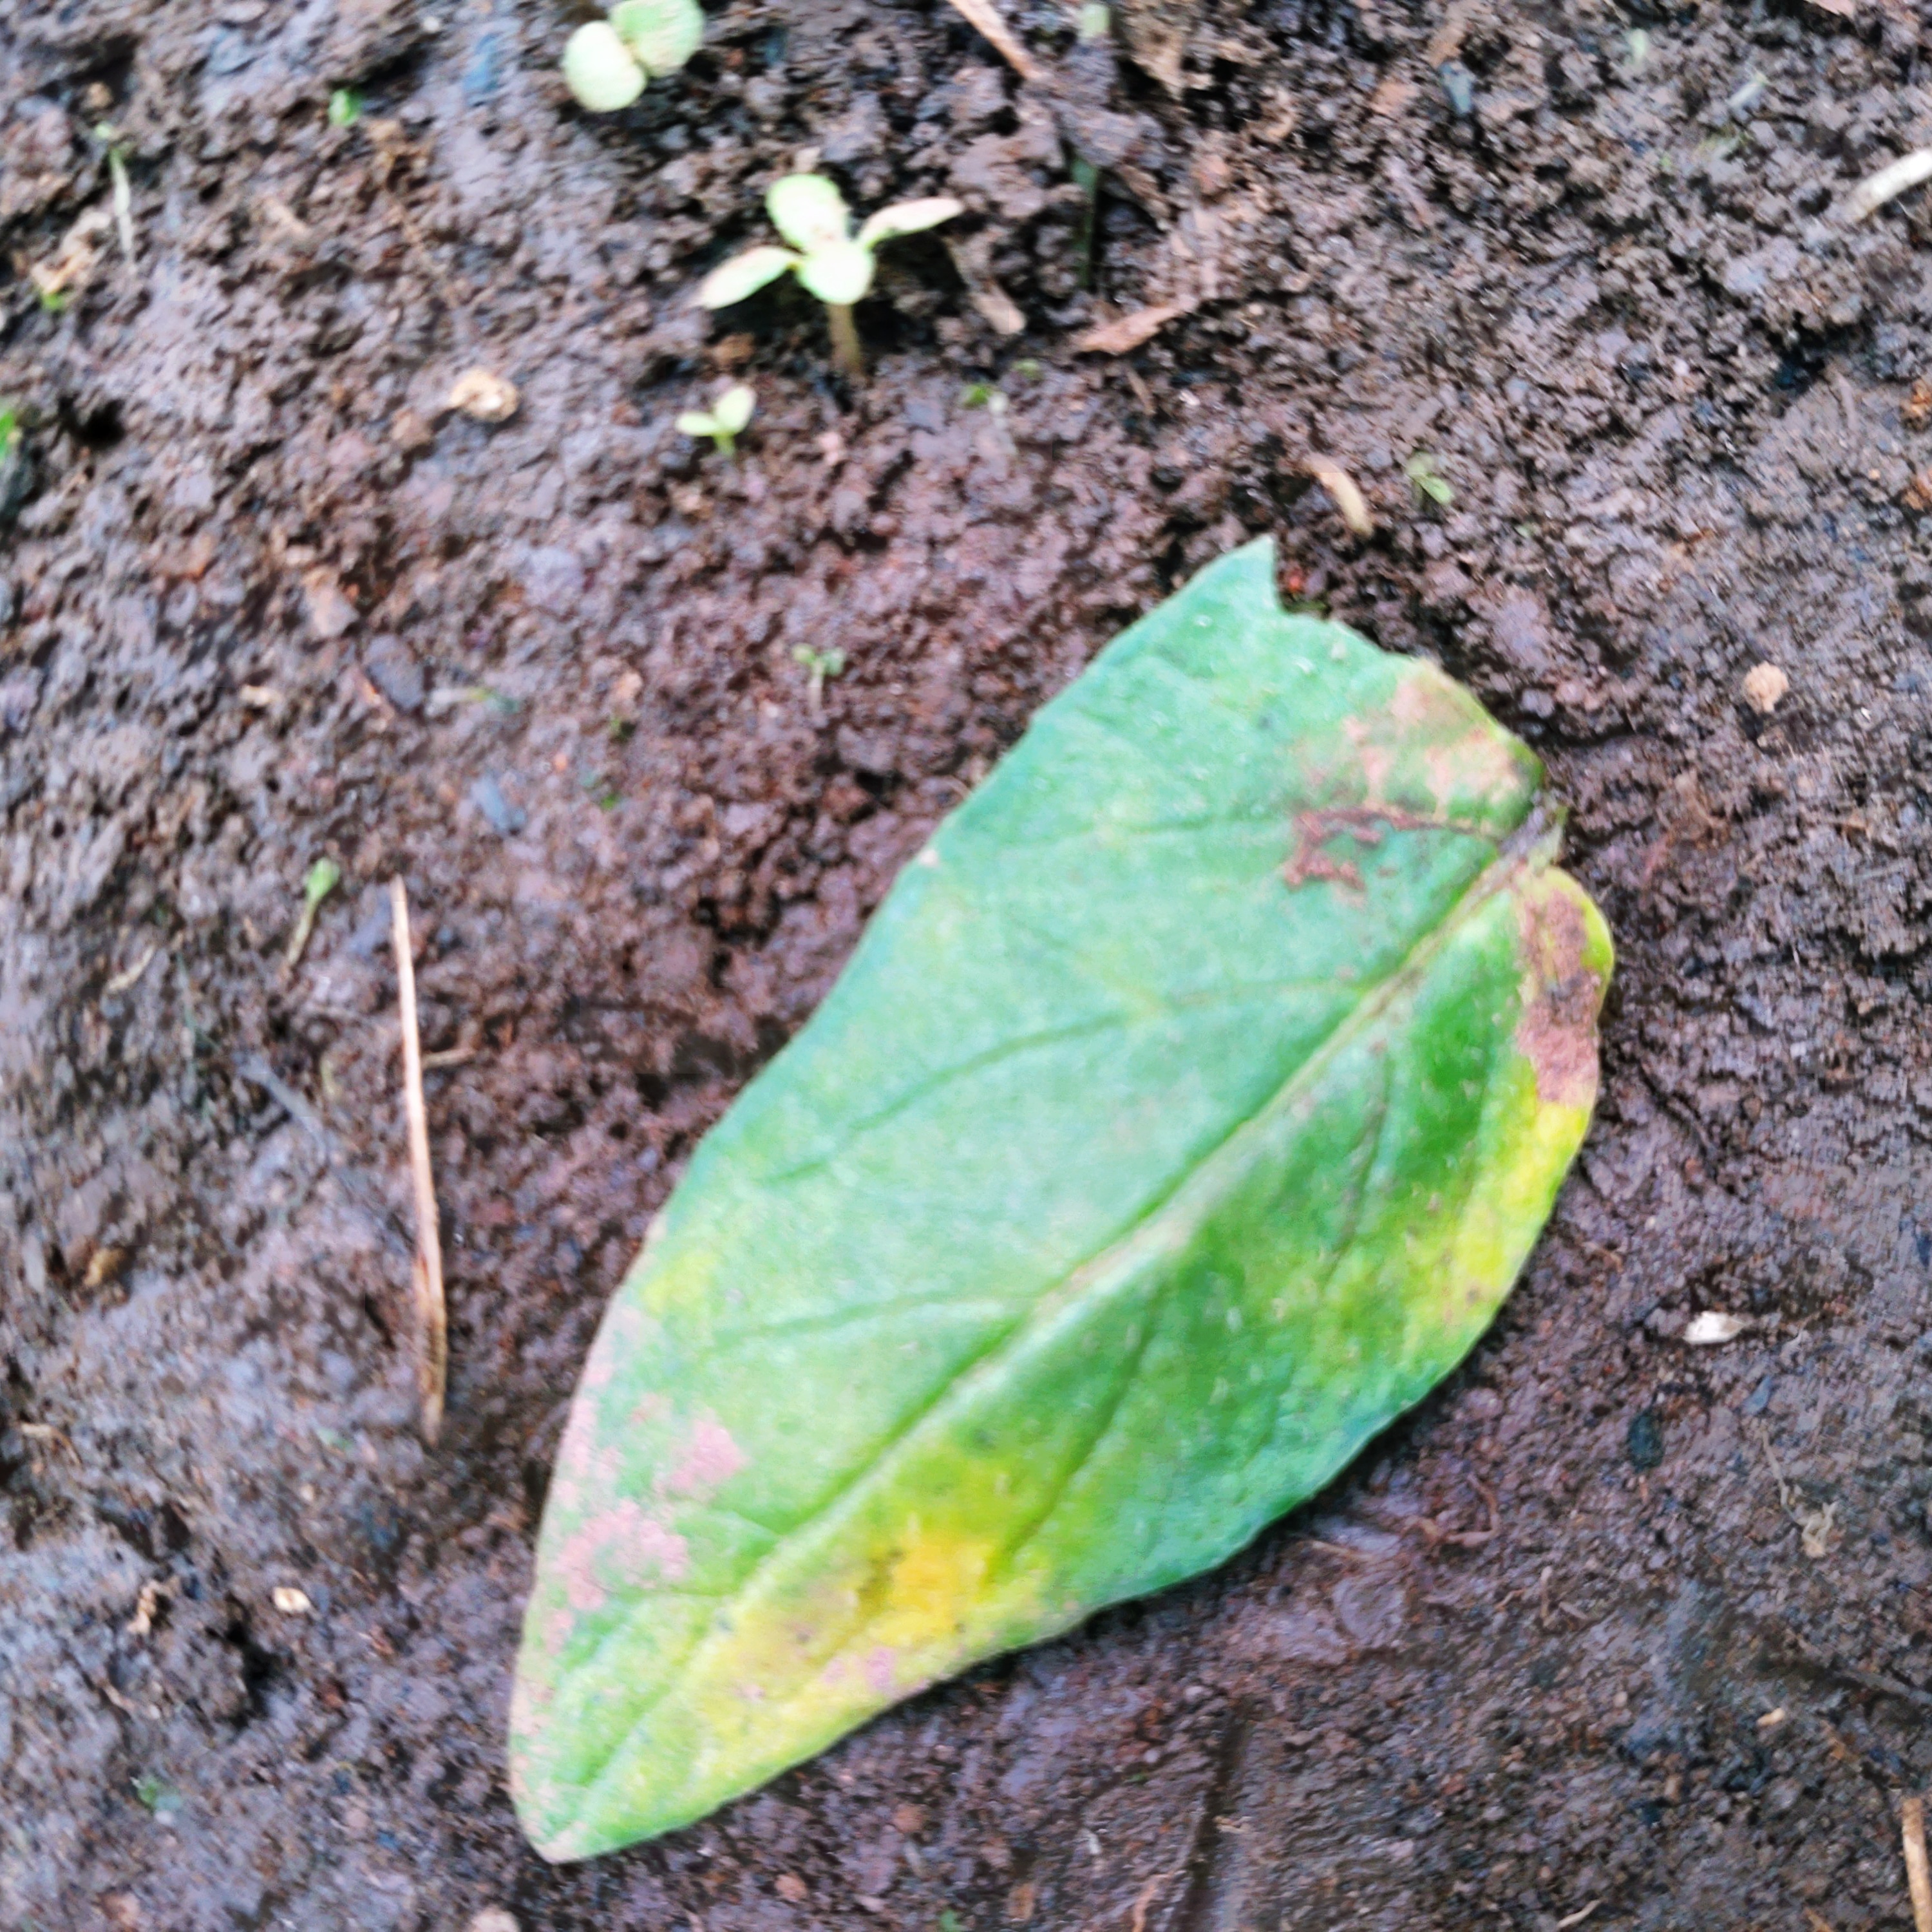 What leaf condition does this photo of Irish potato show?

late blight
